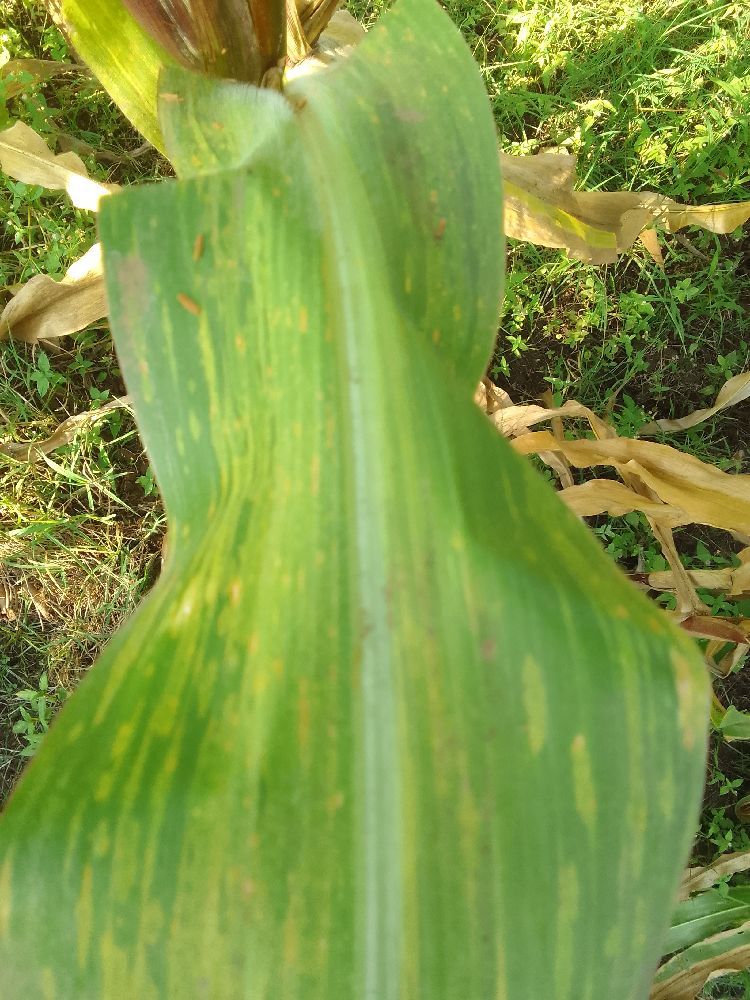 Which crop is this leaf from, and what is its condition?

maize, maize lethal necrosis
